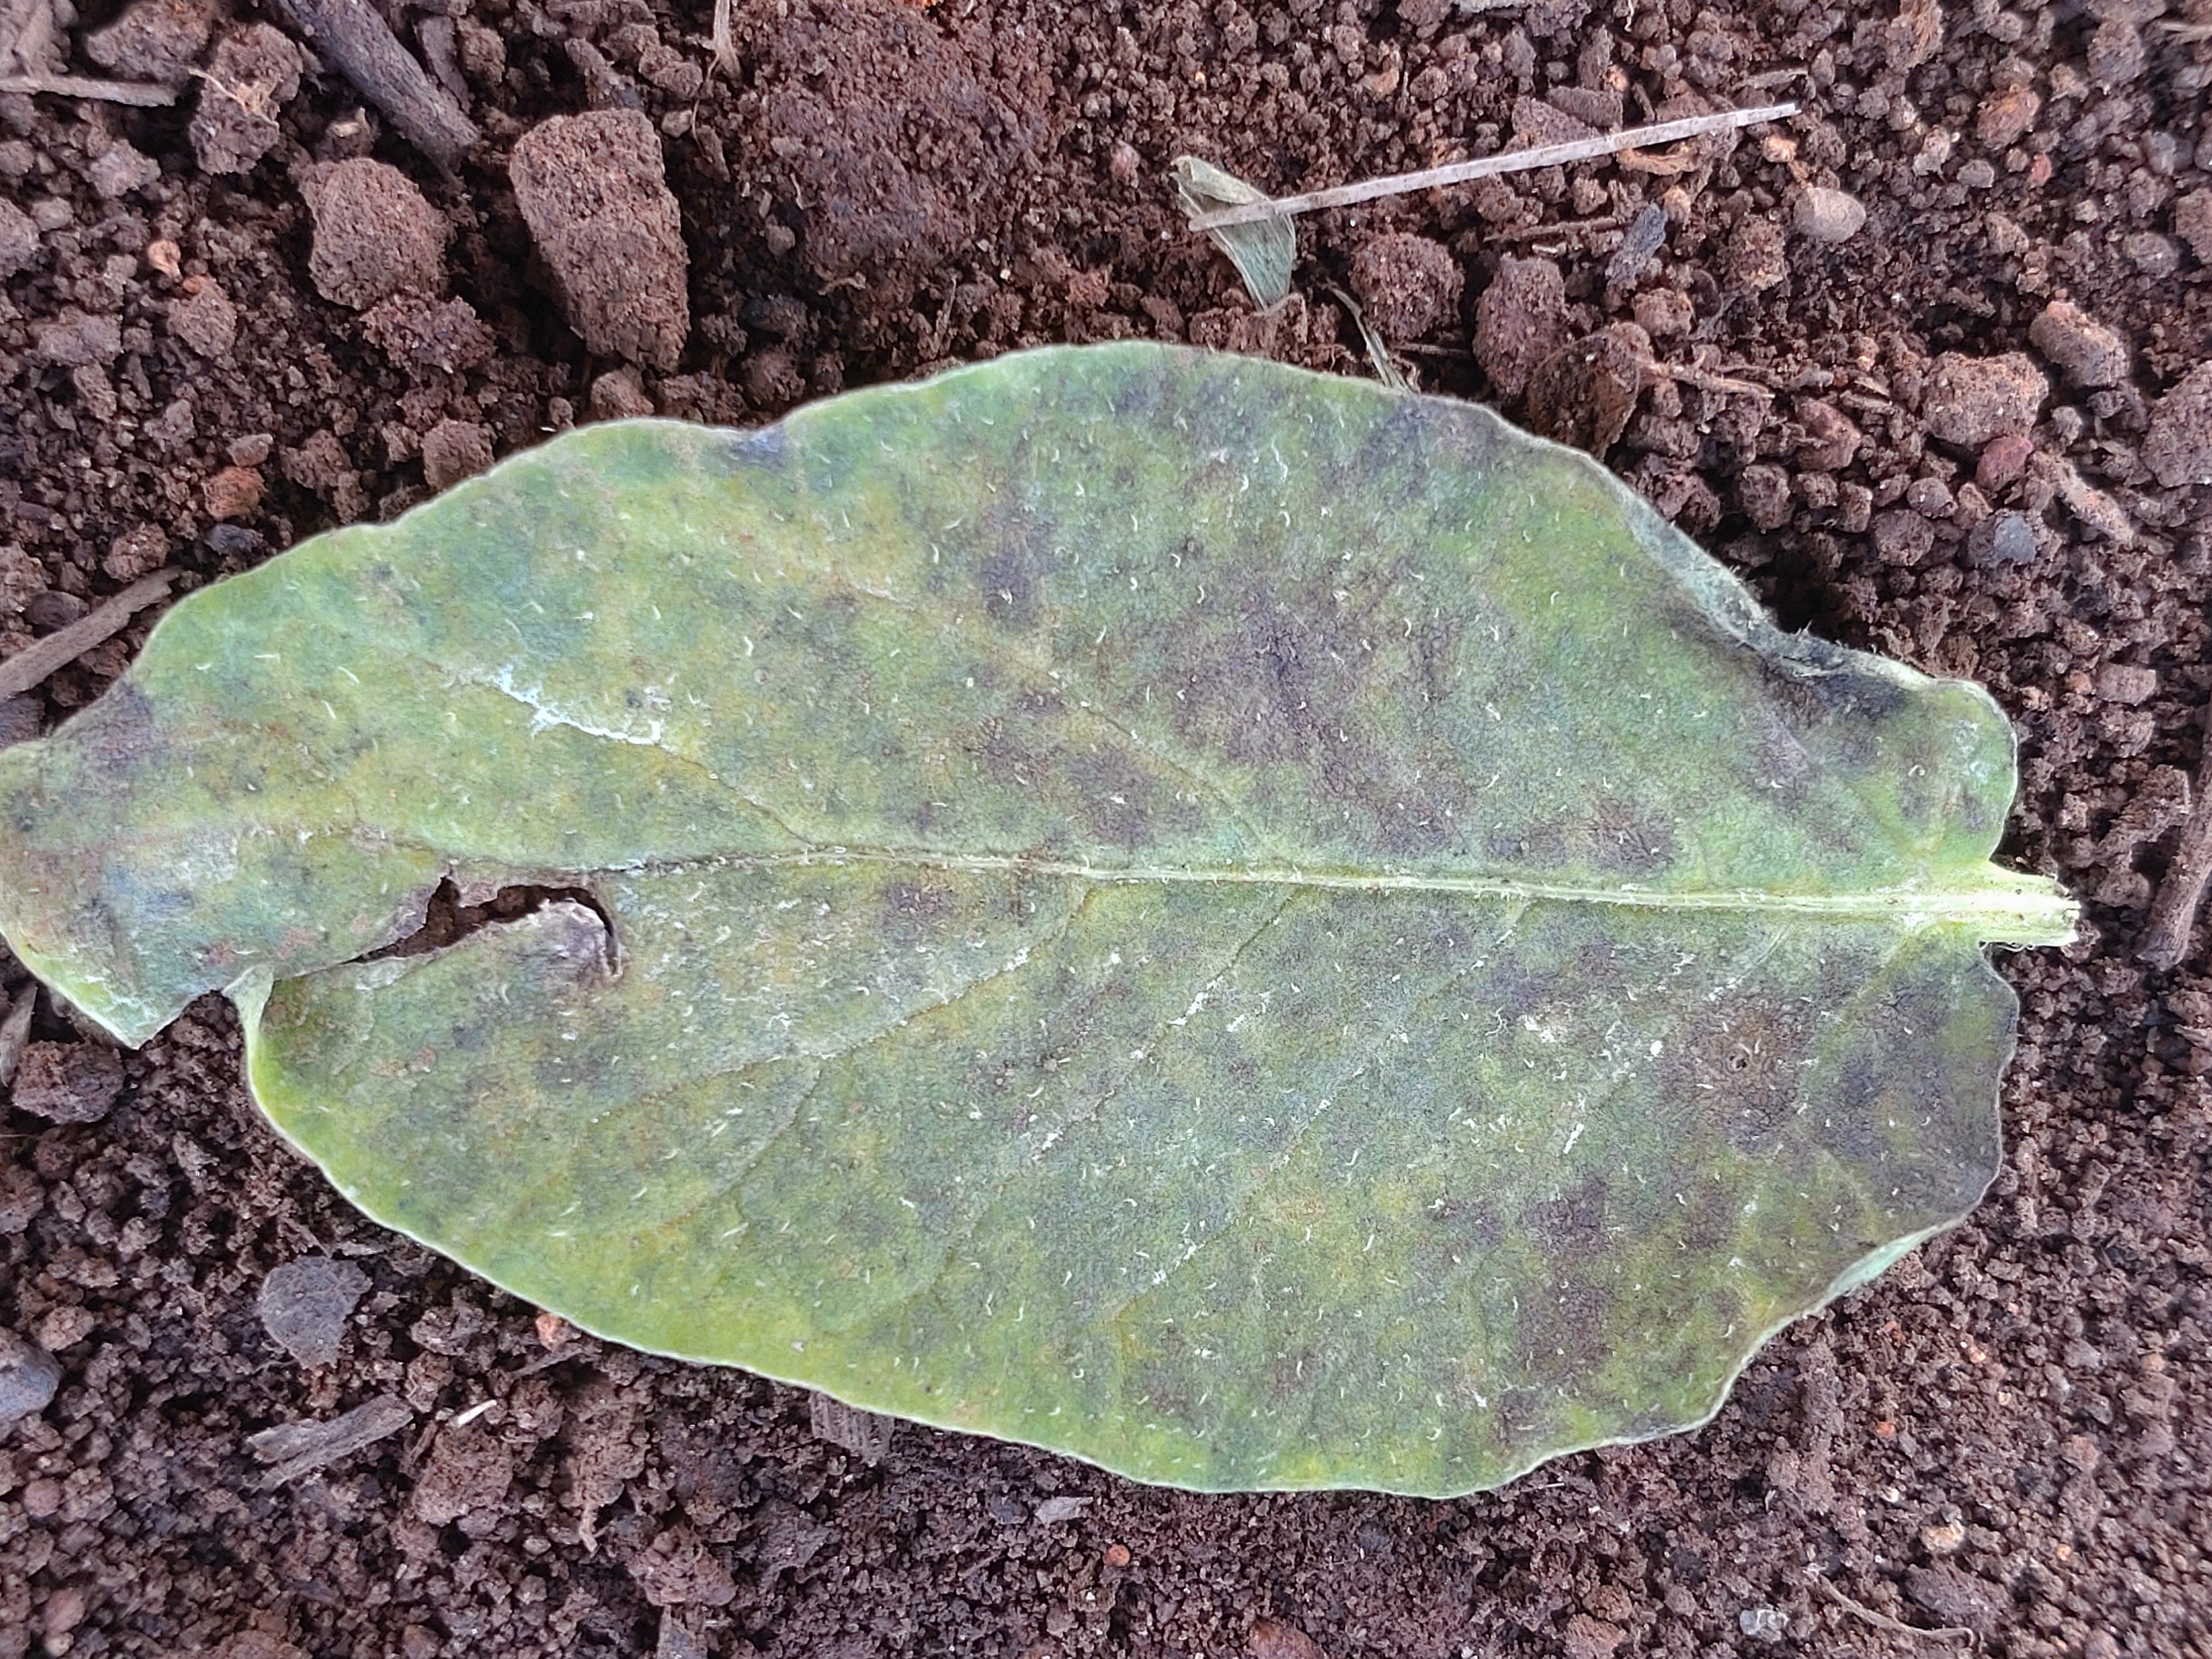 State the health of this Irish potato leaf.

late blight
